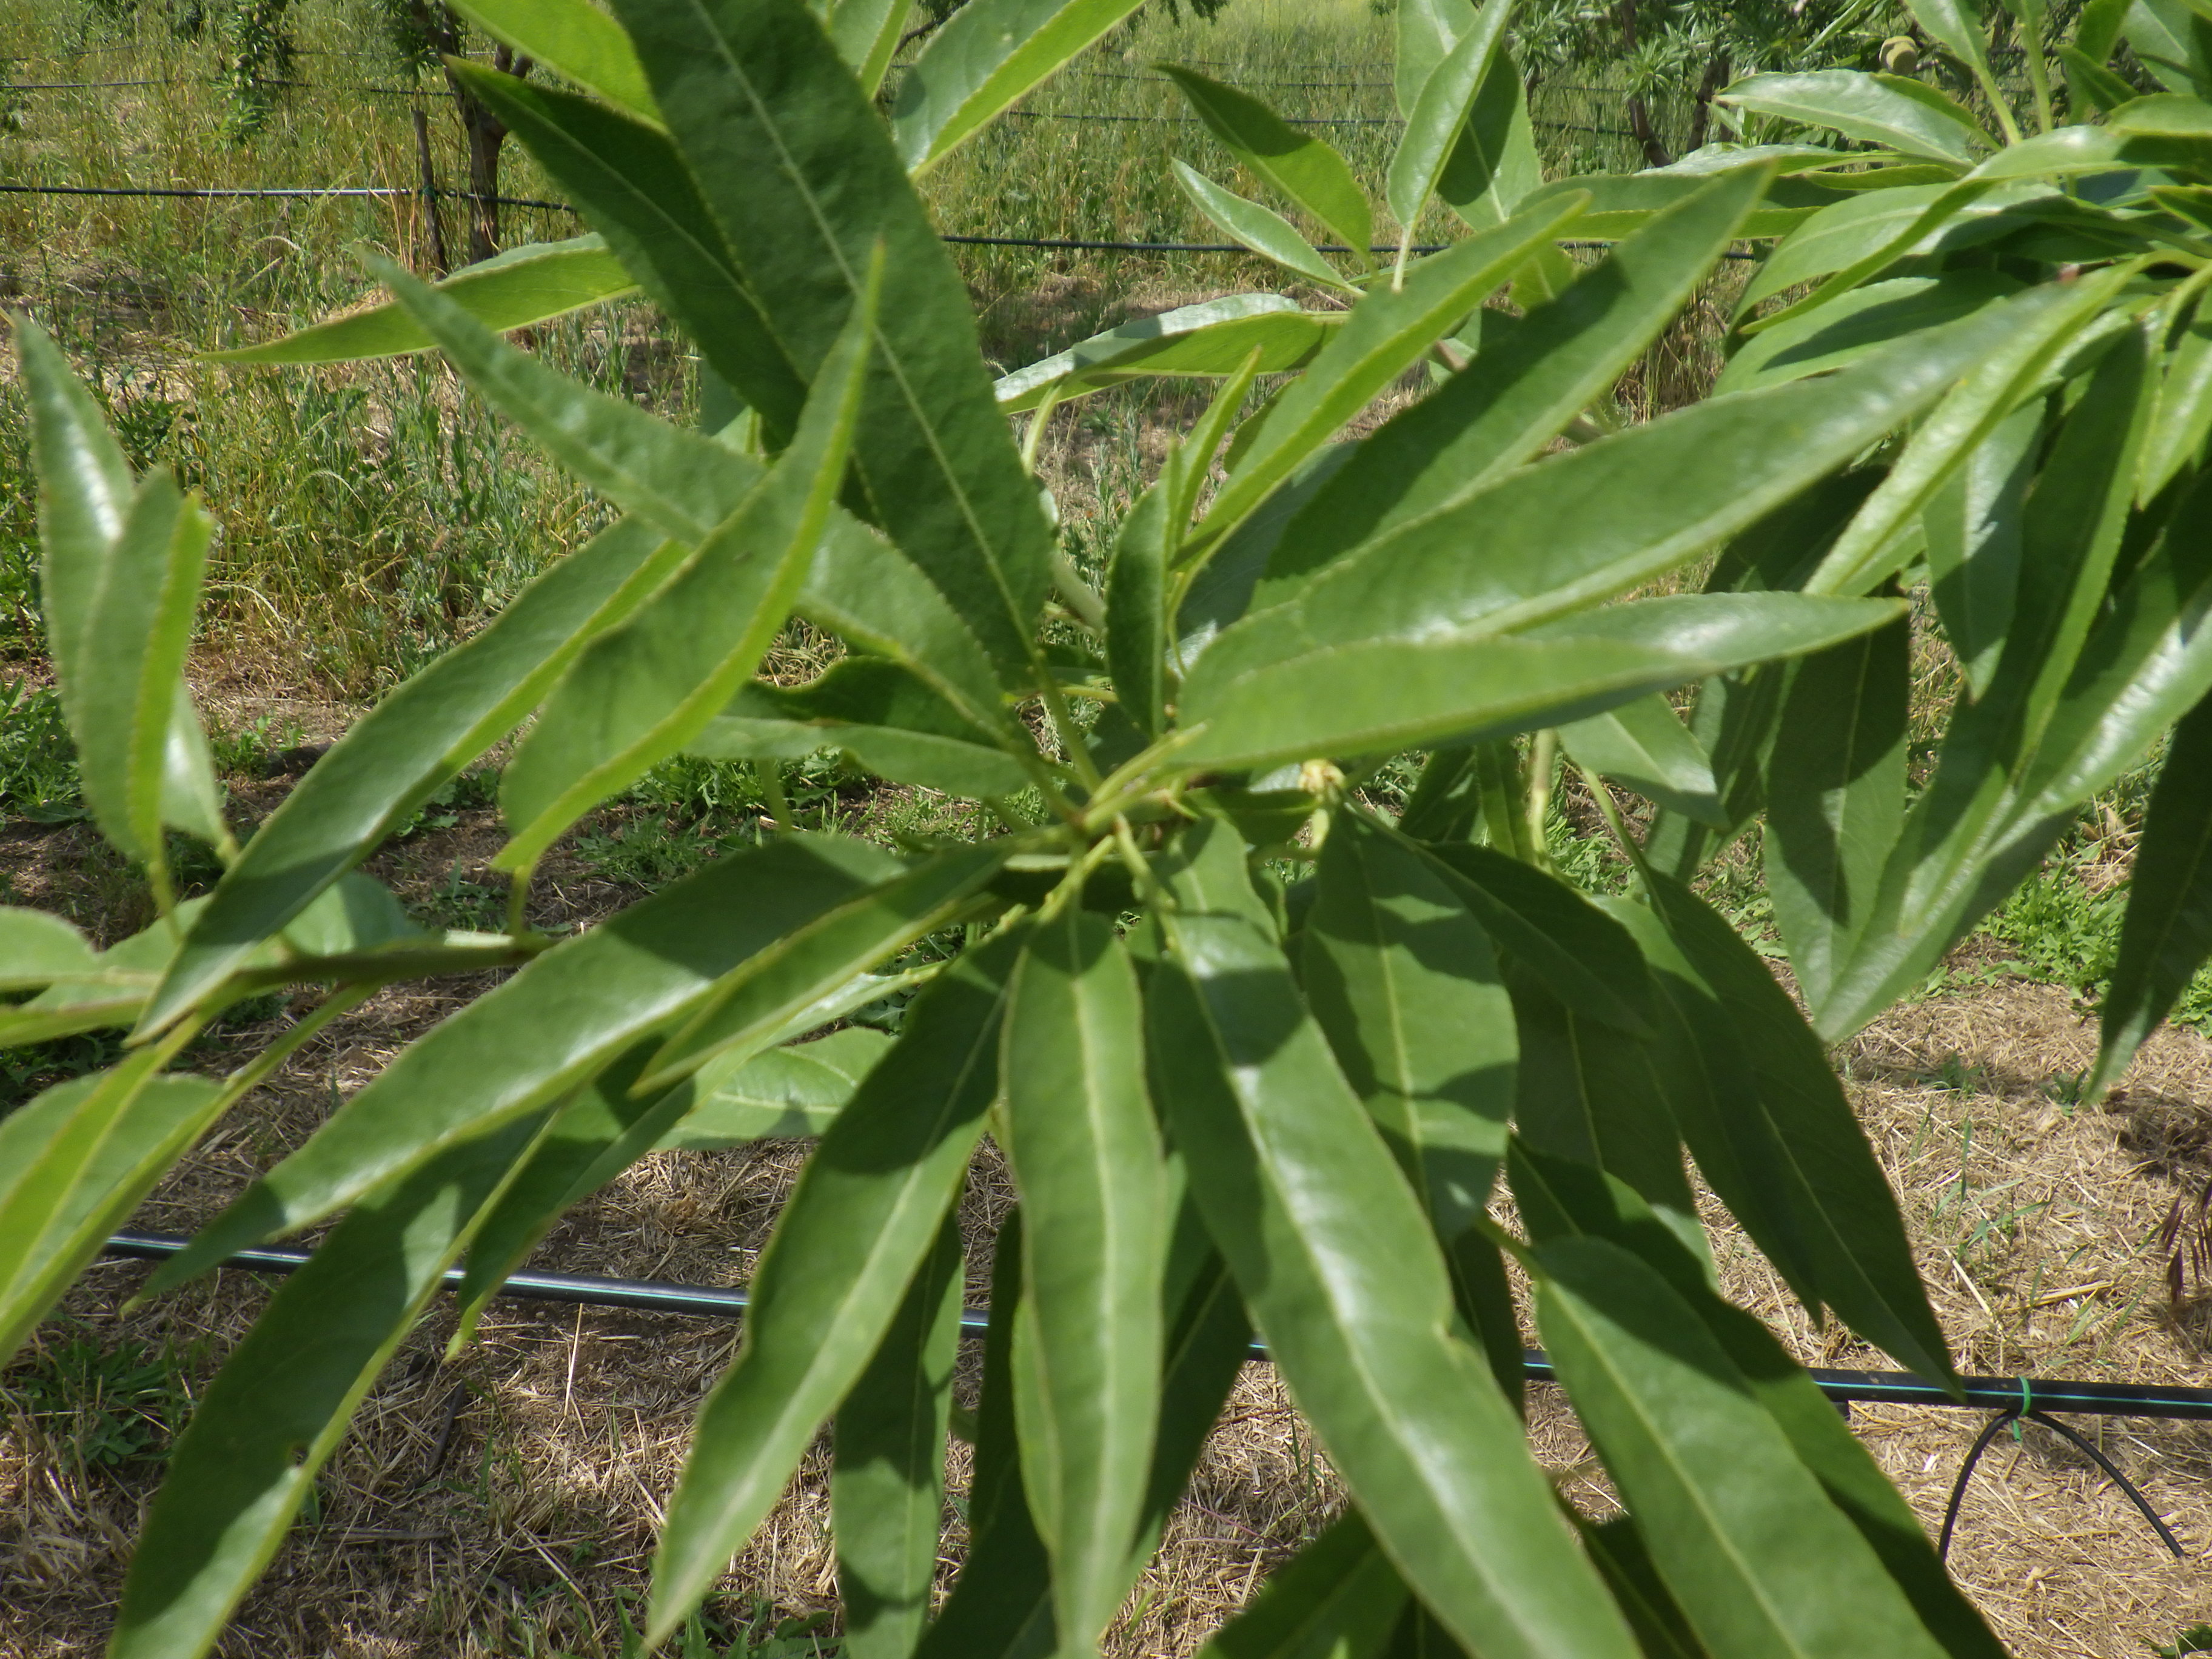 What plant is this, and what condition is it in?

almond, healthy
